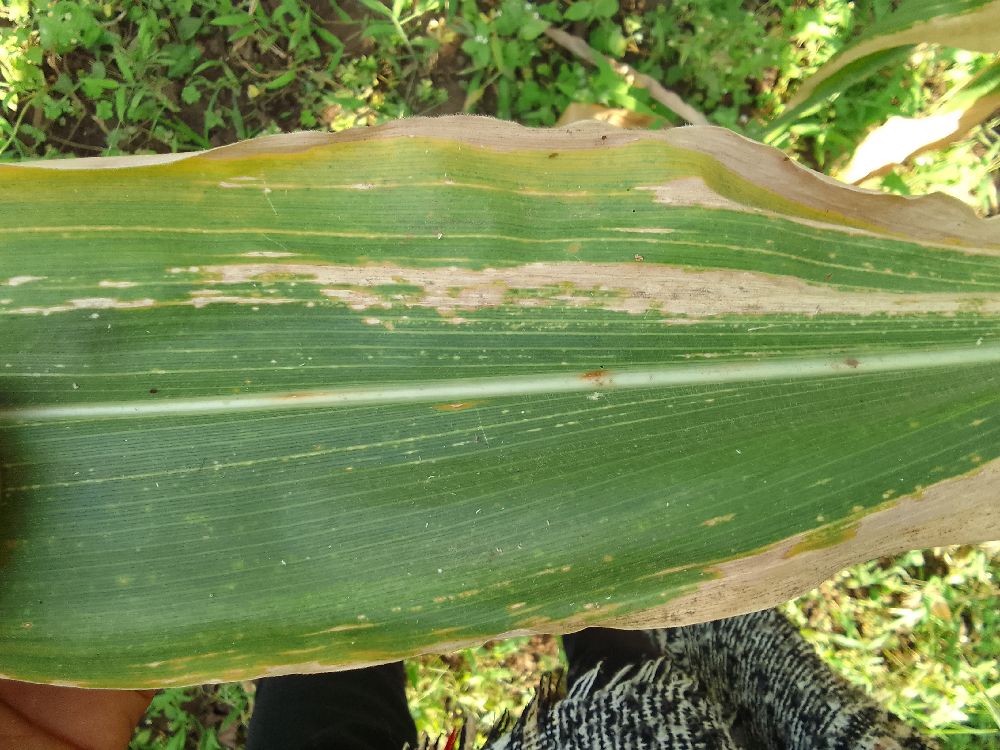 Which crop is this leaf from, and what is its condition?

maize, maize lethal necrosis
